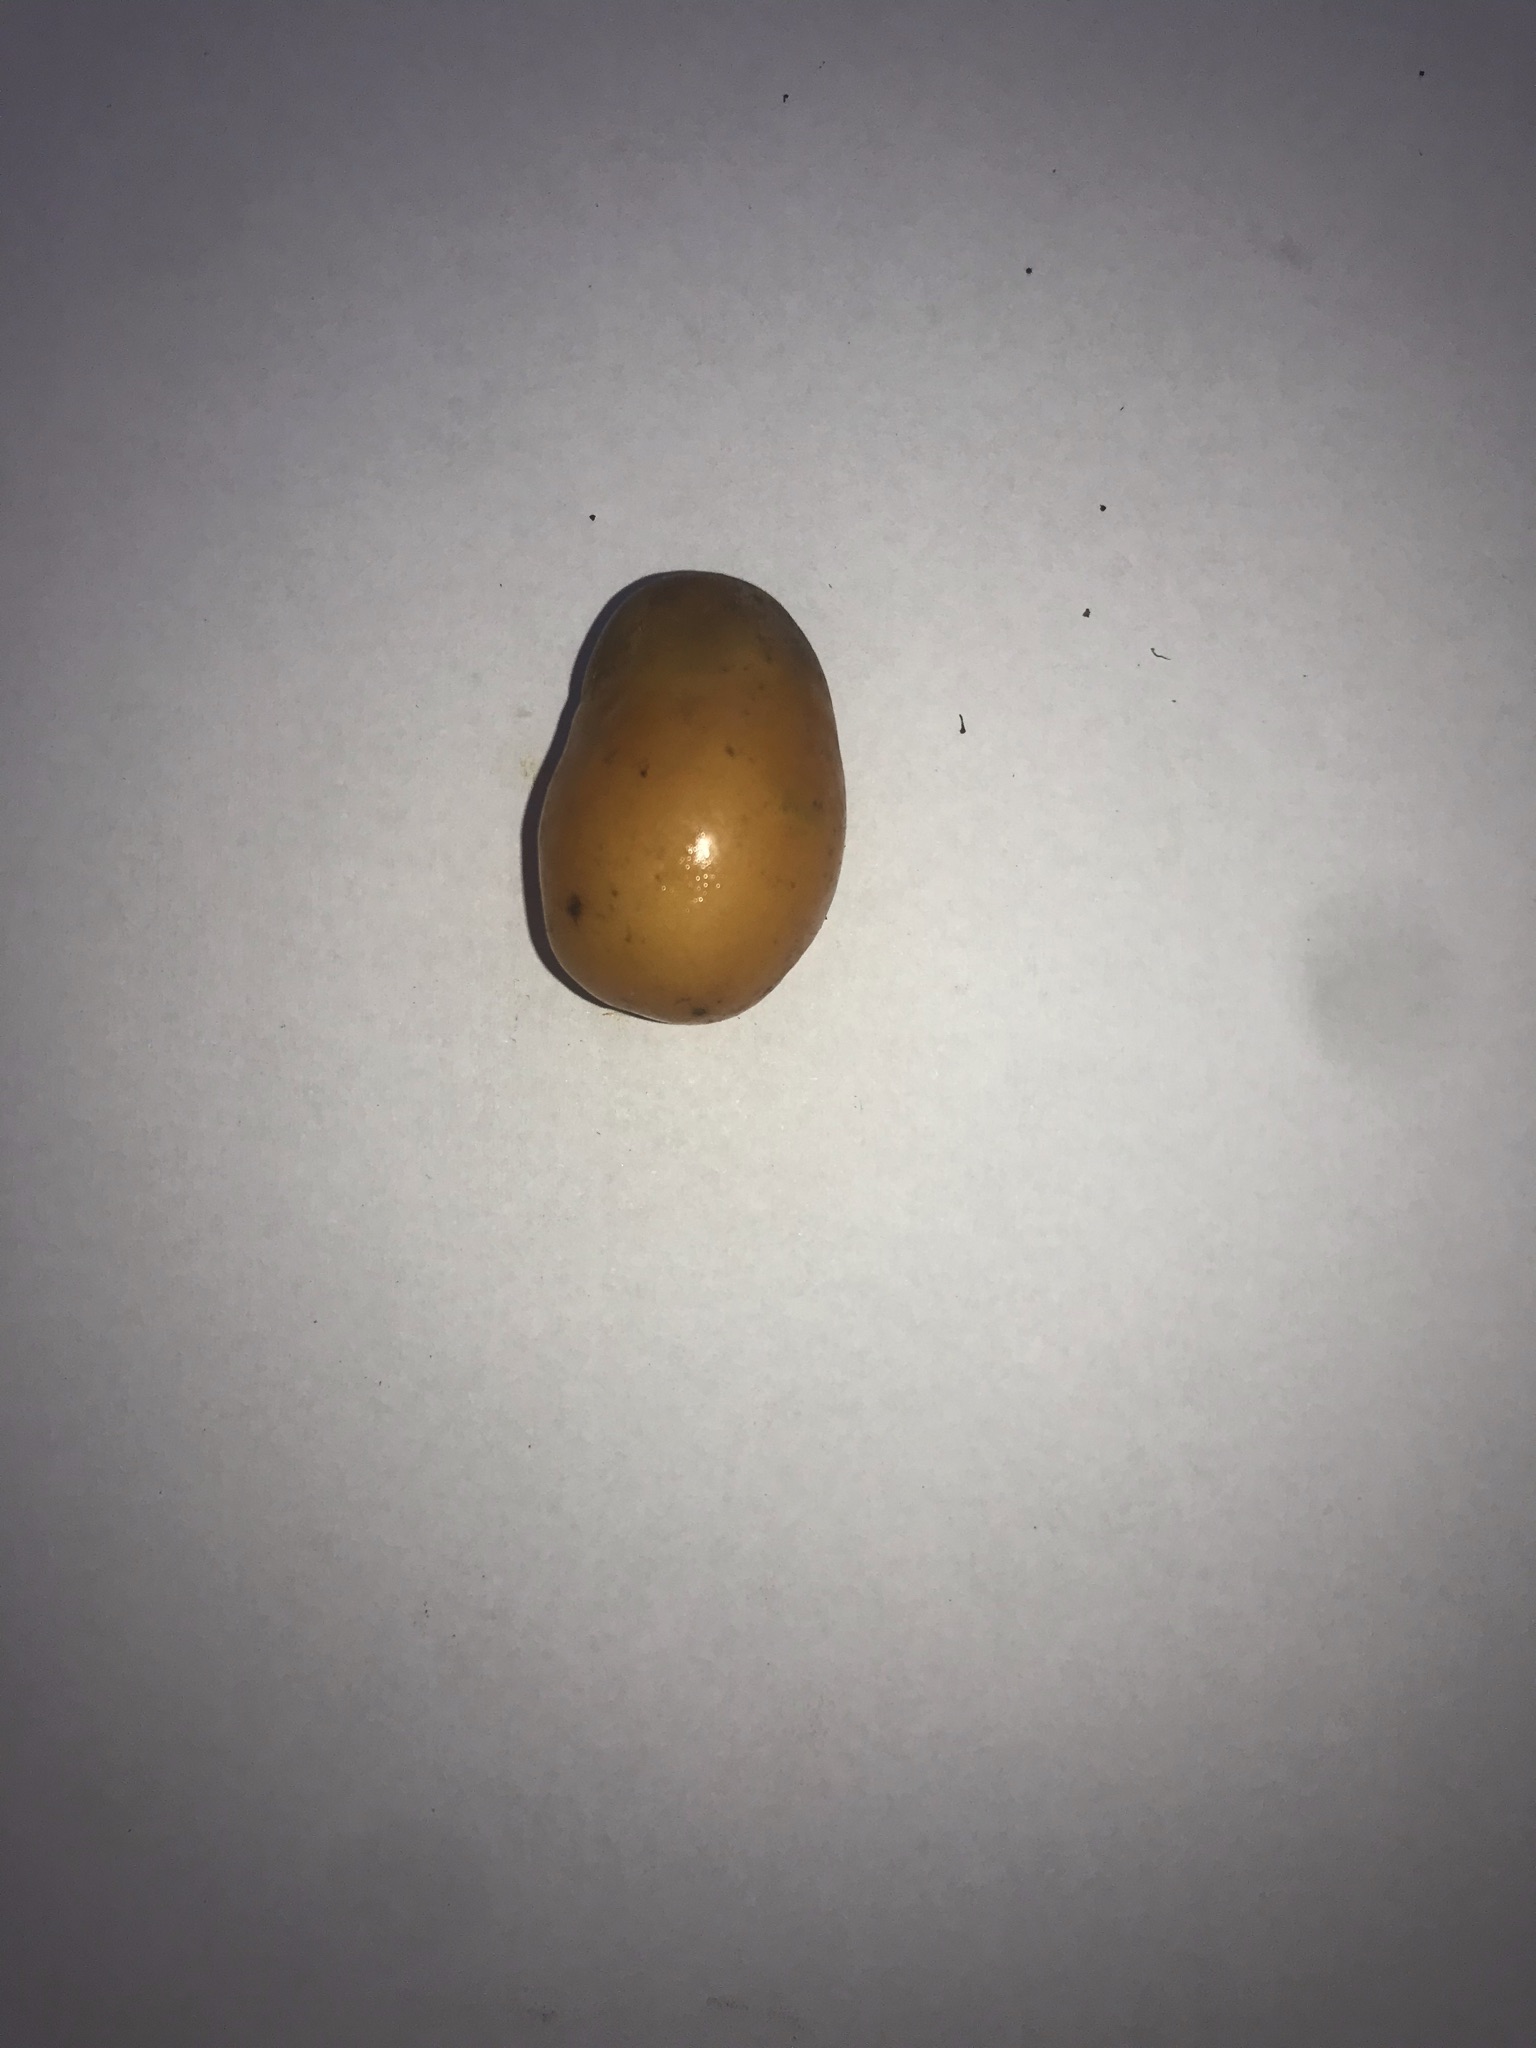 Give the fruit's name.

siriguela
